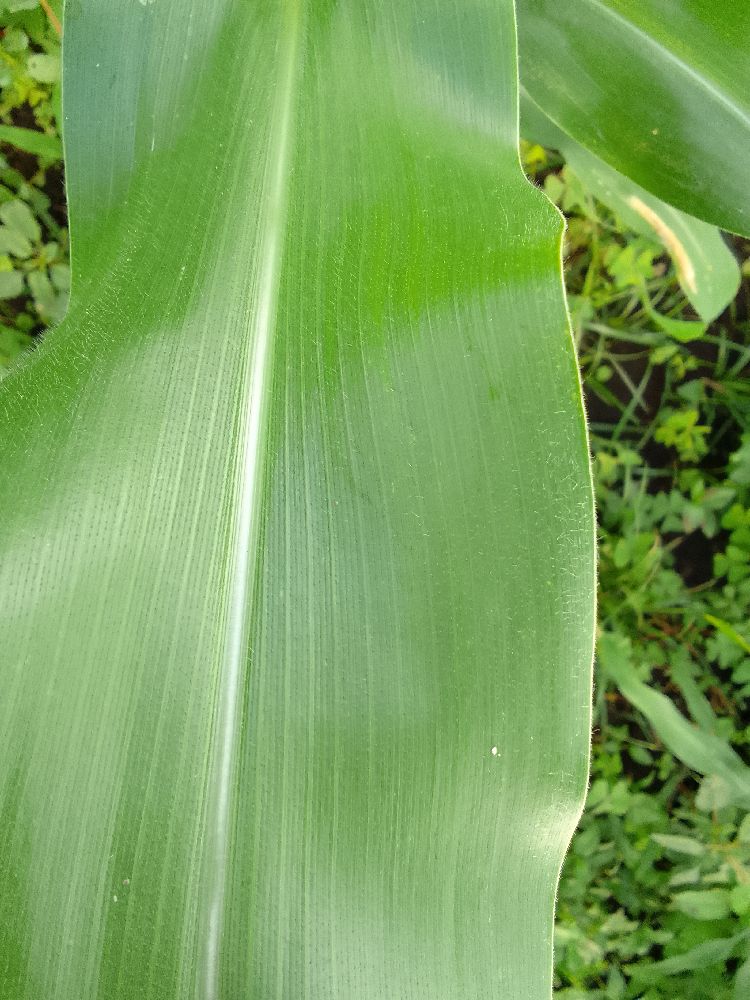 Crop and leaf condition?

maize, healthy
